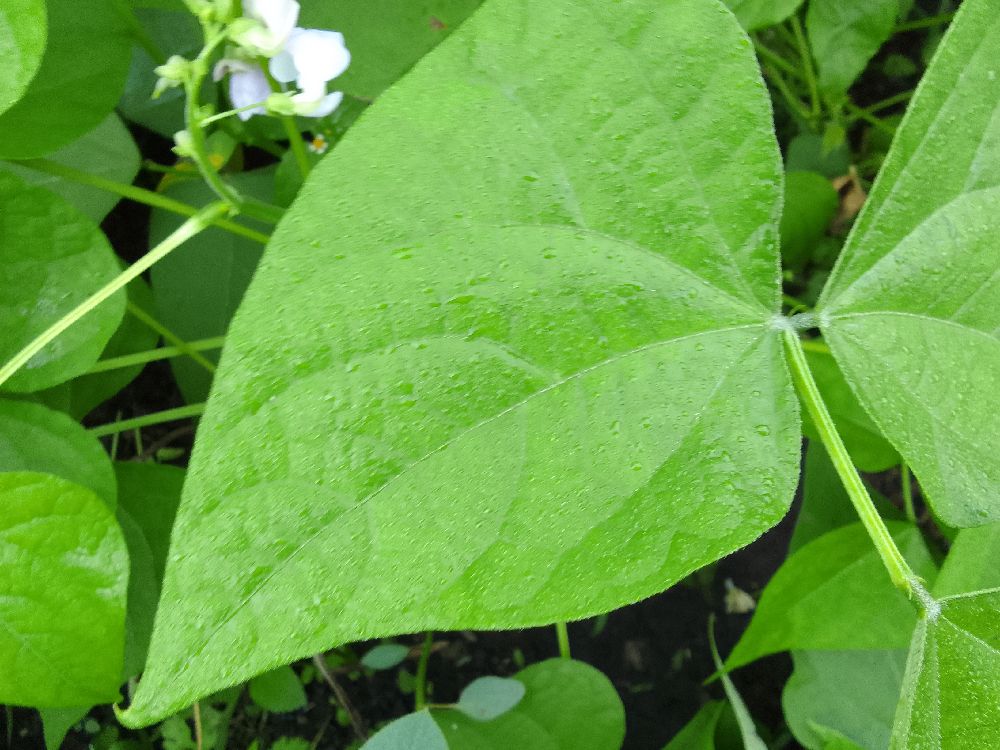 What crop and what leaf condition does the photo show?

common bean, healthy
